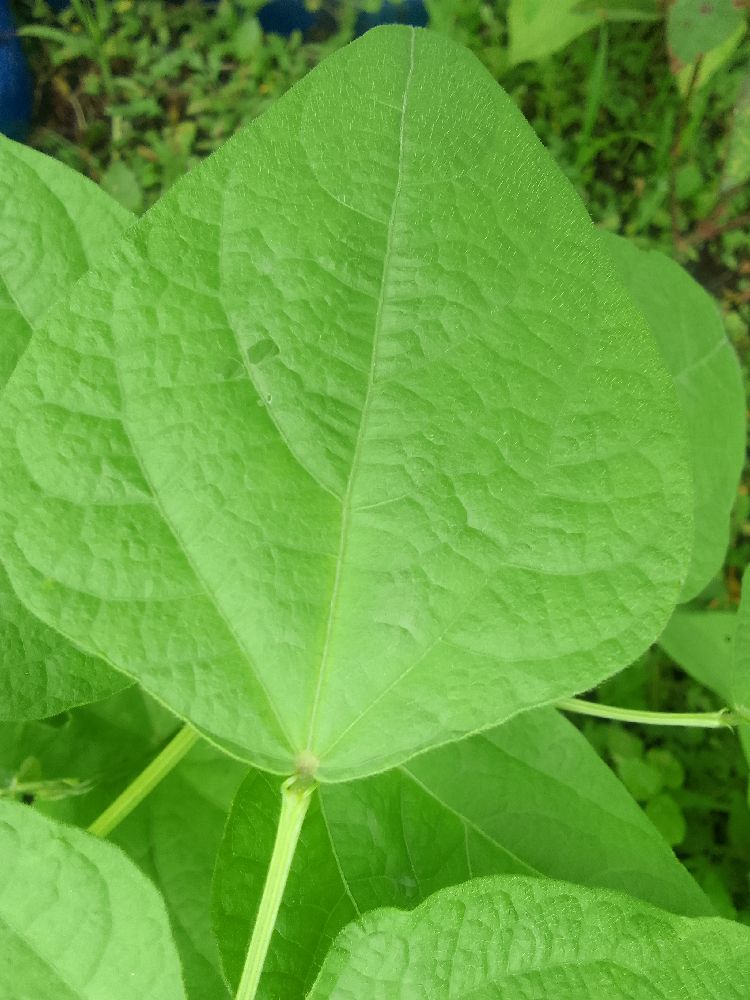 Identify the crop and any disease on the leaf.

common bean, healthy
